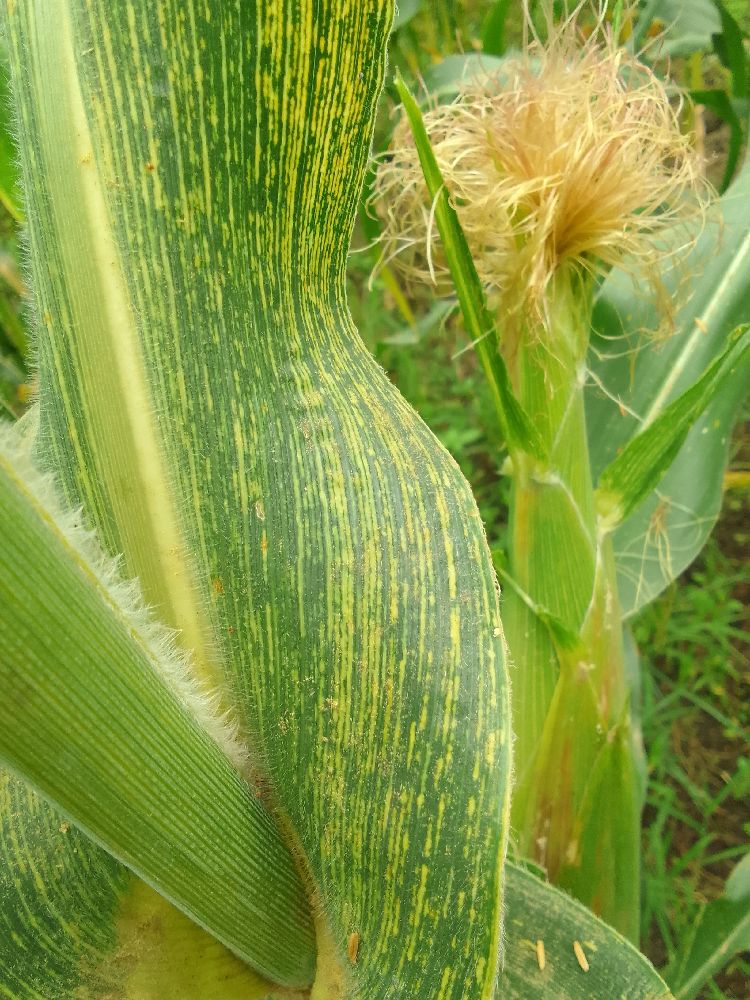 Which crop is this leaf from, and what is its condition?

maize, maize streak virus
